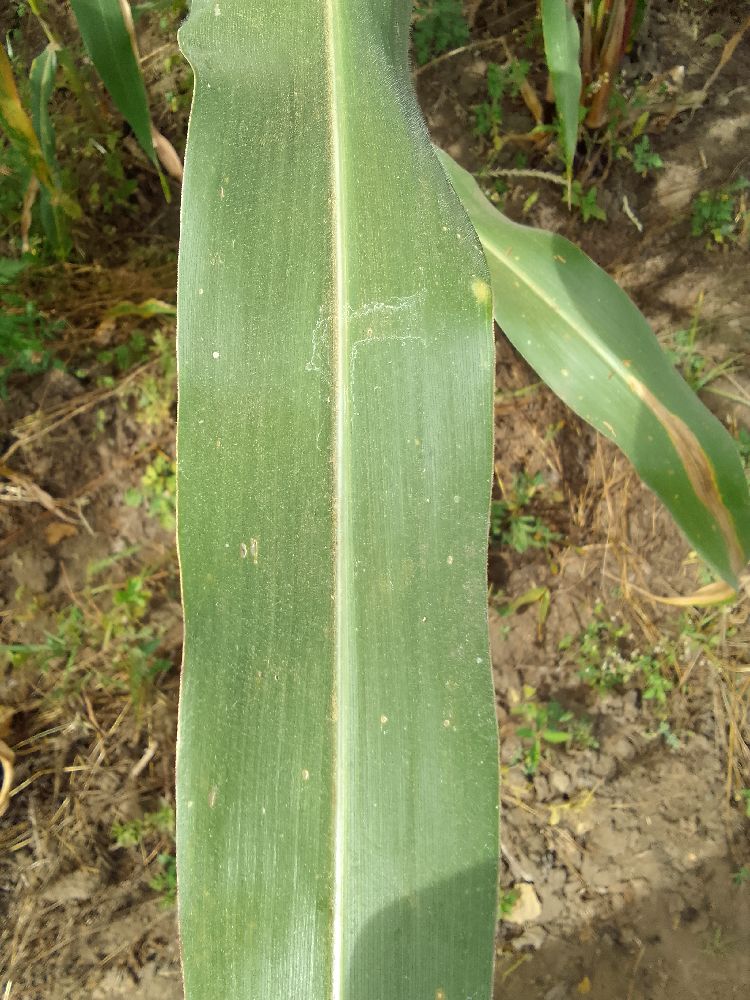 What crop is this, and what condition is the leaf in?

maize, healthy
